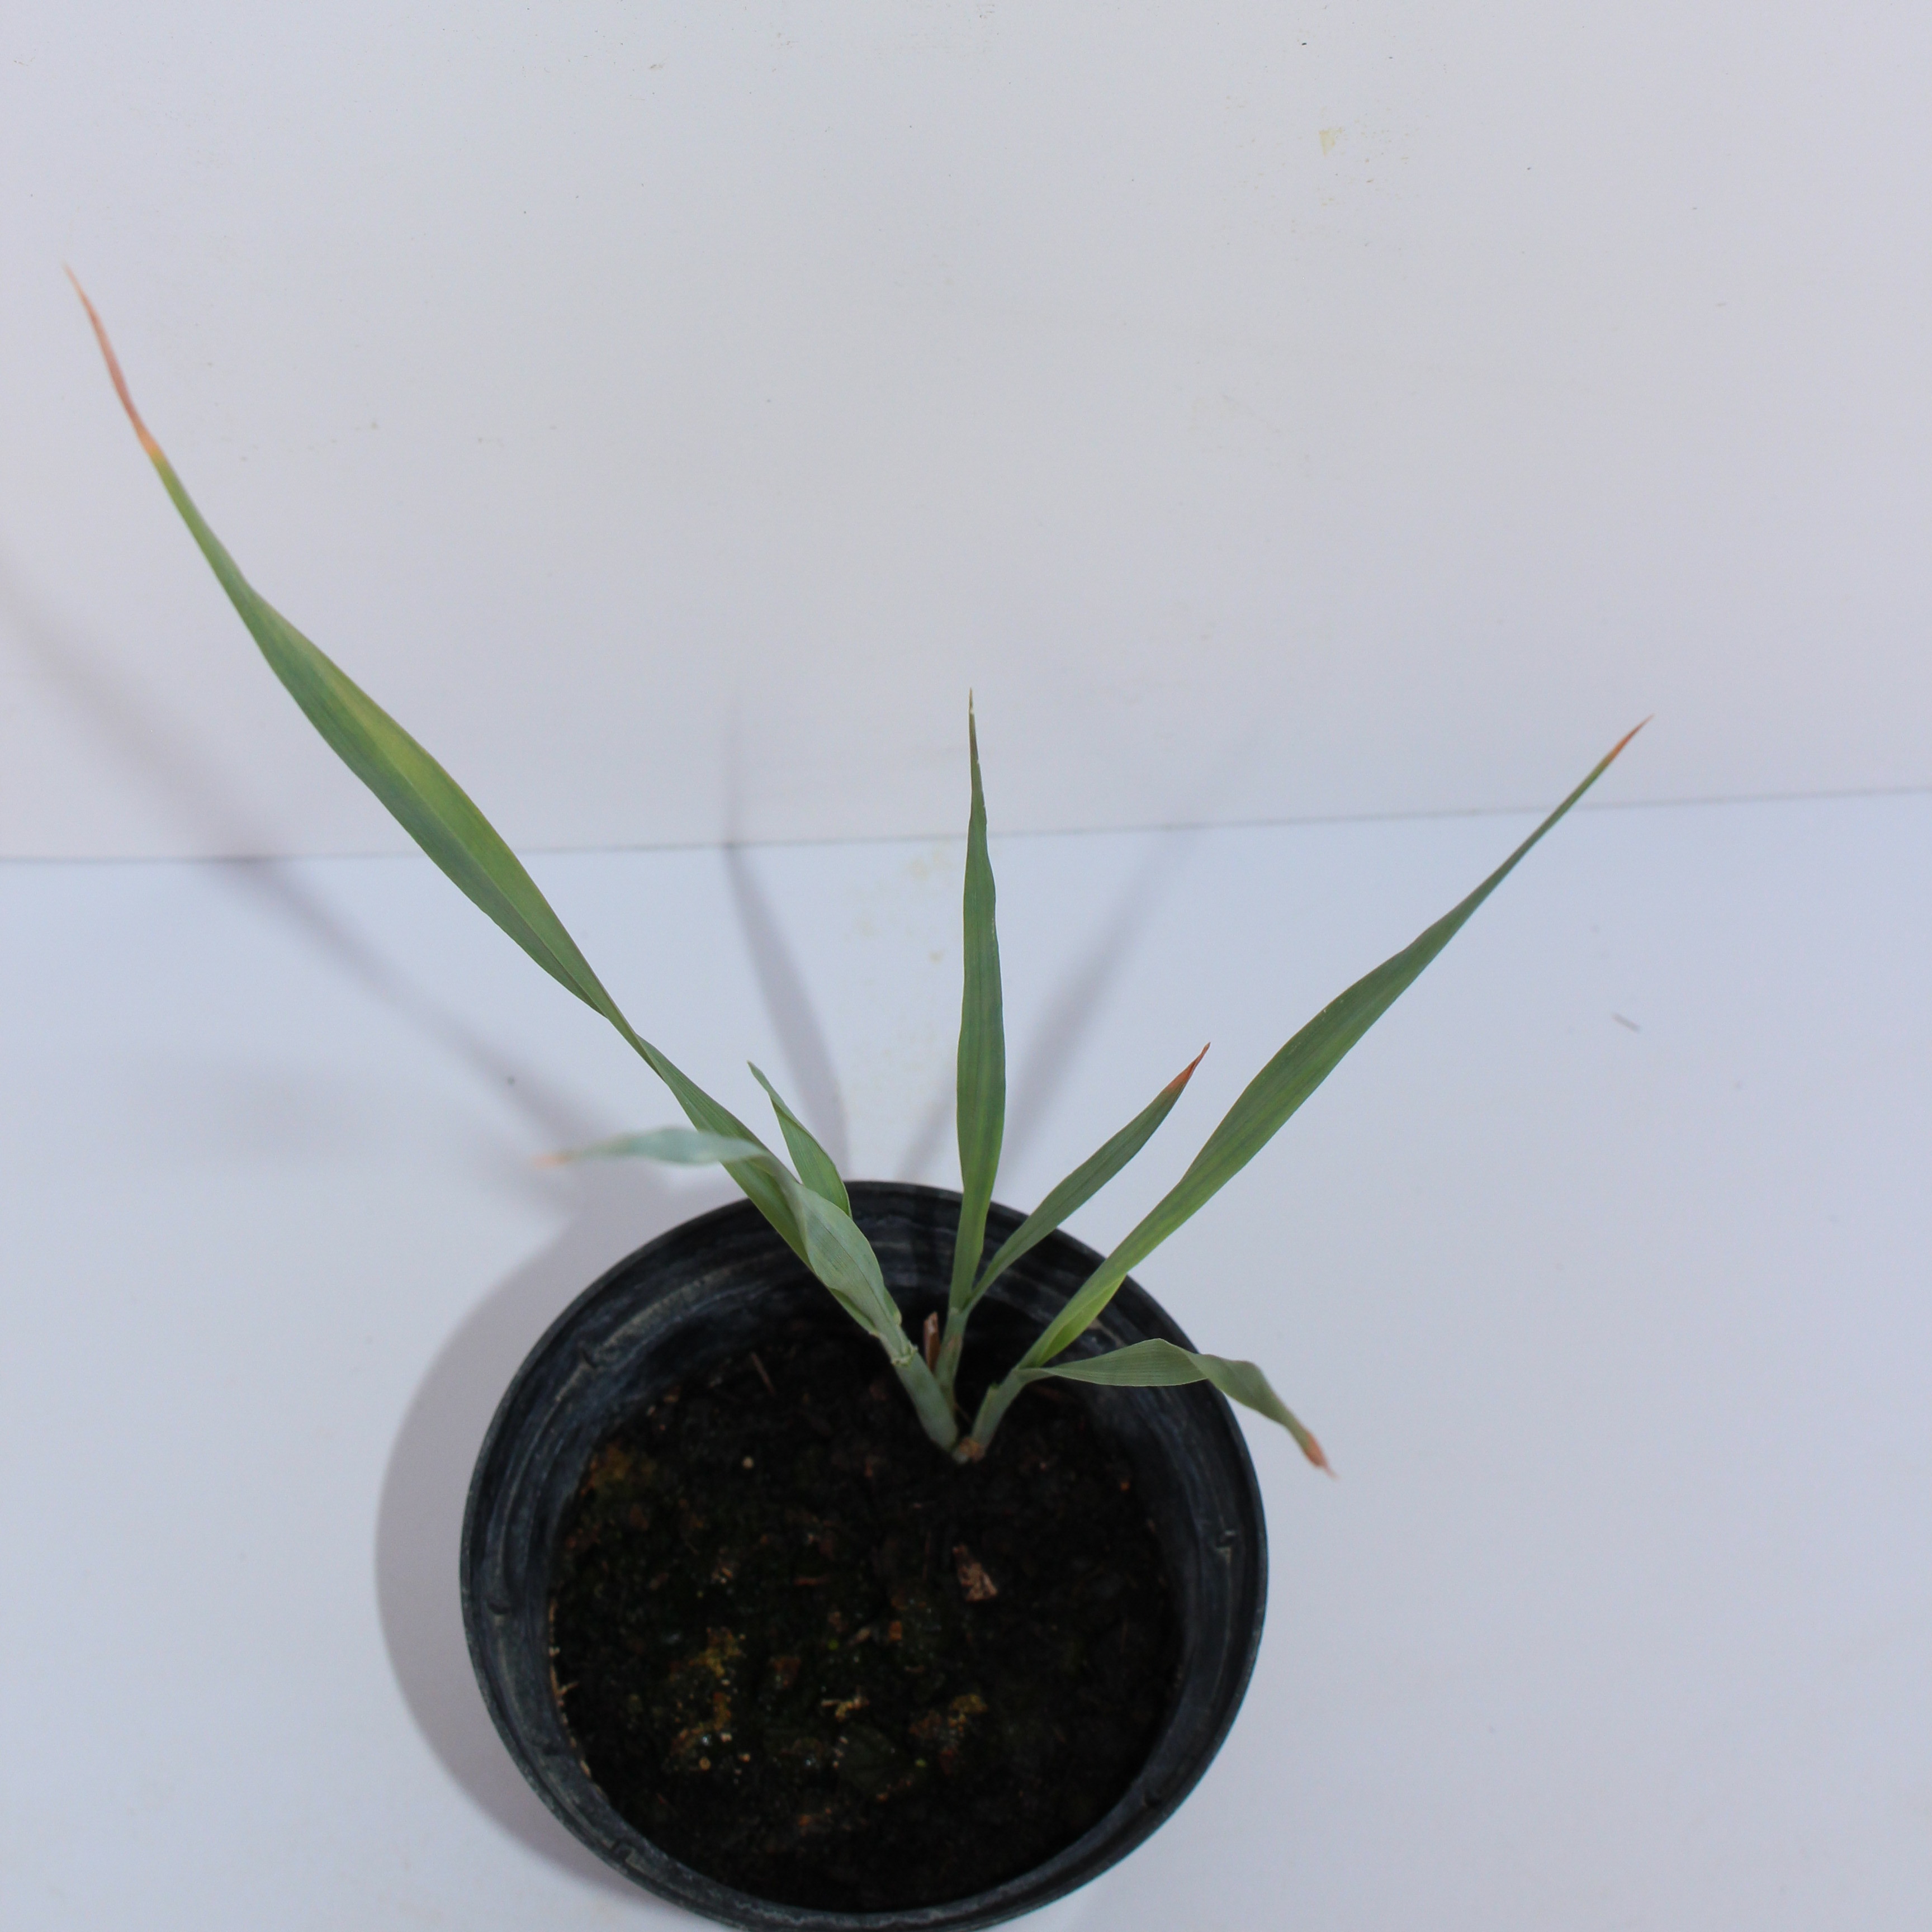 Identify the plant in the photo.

Avena sterilis
